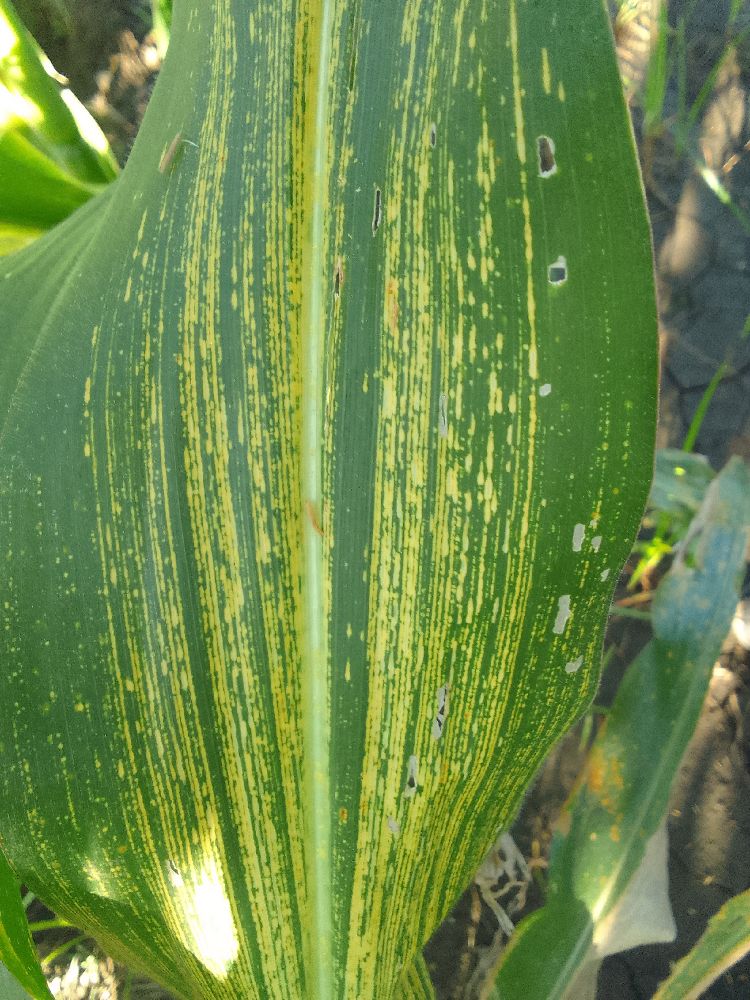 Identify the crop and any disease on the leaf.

maize, maize streak virus
